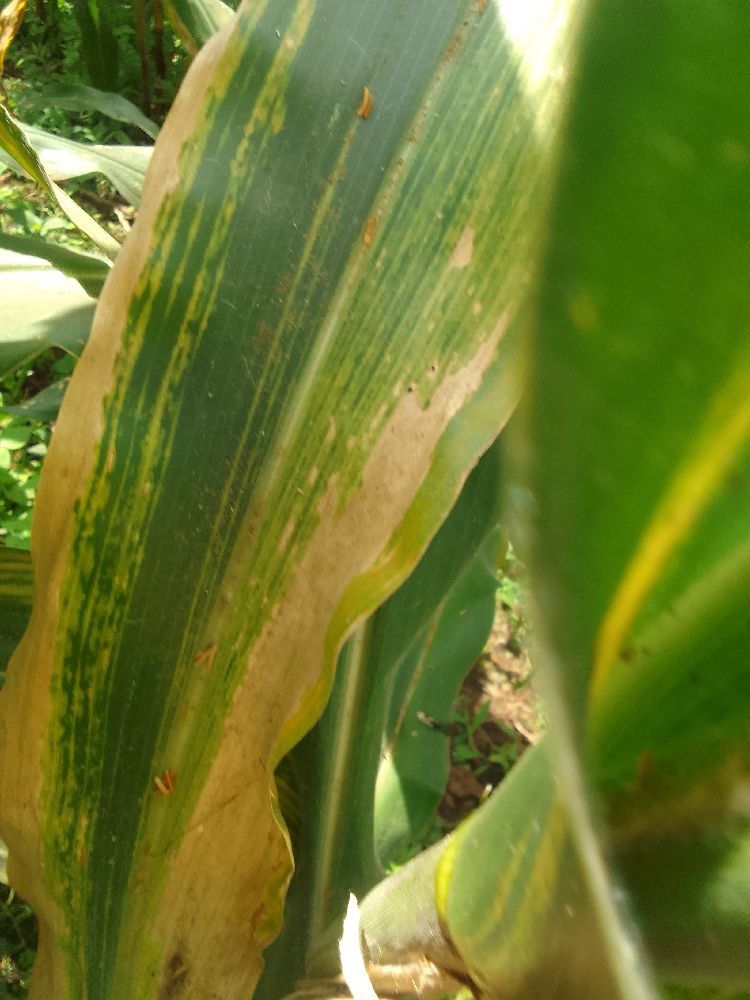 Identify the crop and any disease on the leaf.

maize, maize lethal necrosis
